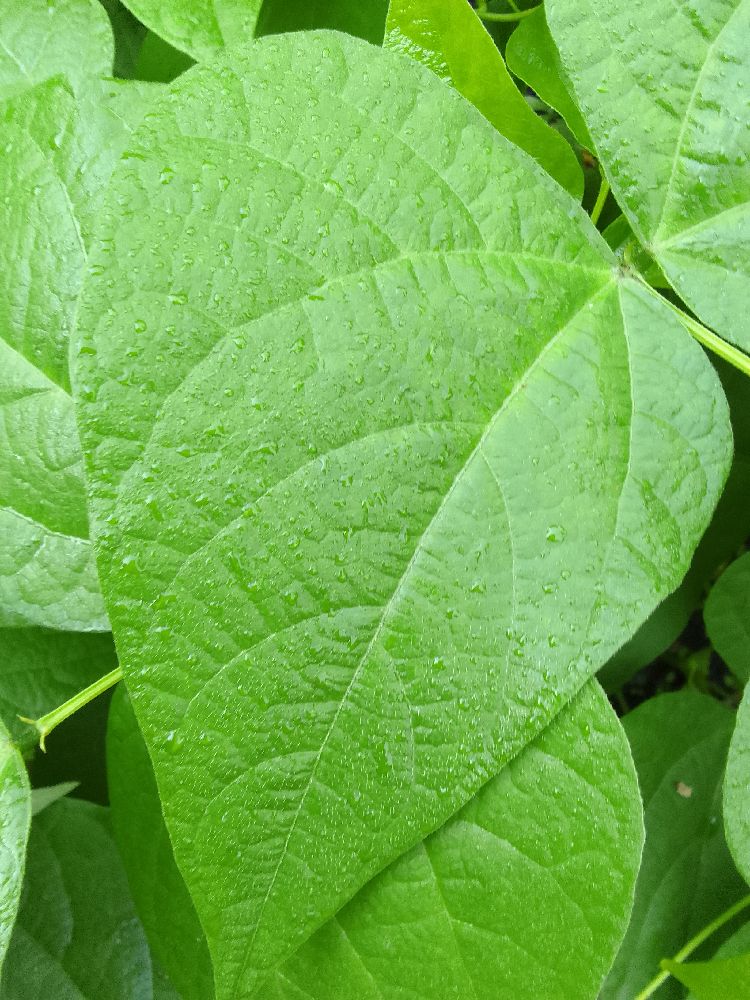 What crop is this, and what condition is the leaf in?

common bean, healthy
